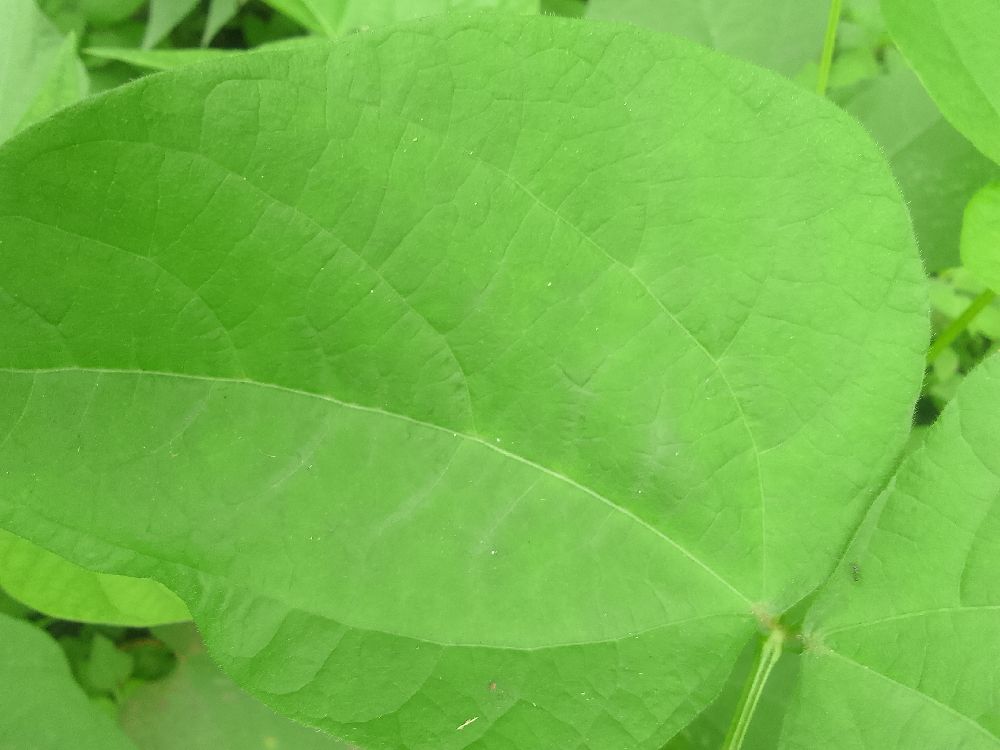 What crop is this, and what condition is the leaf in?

common bean, healthy
